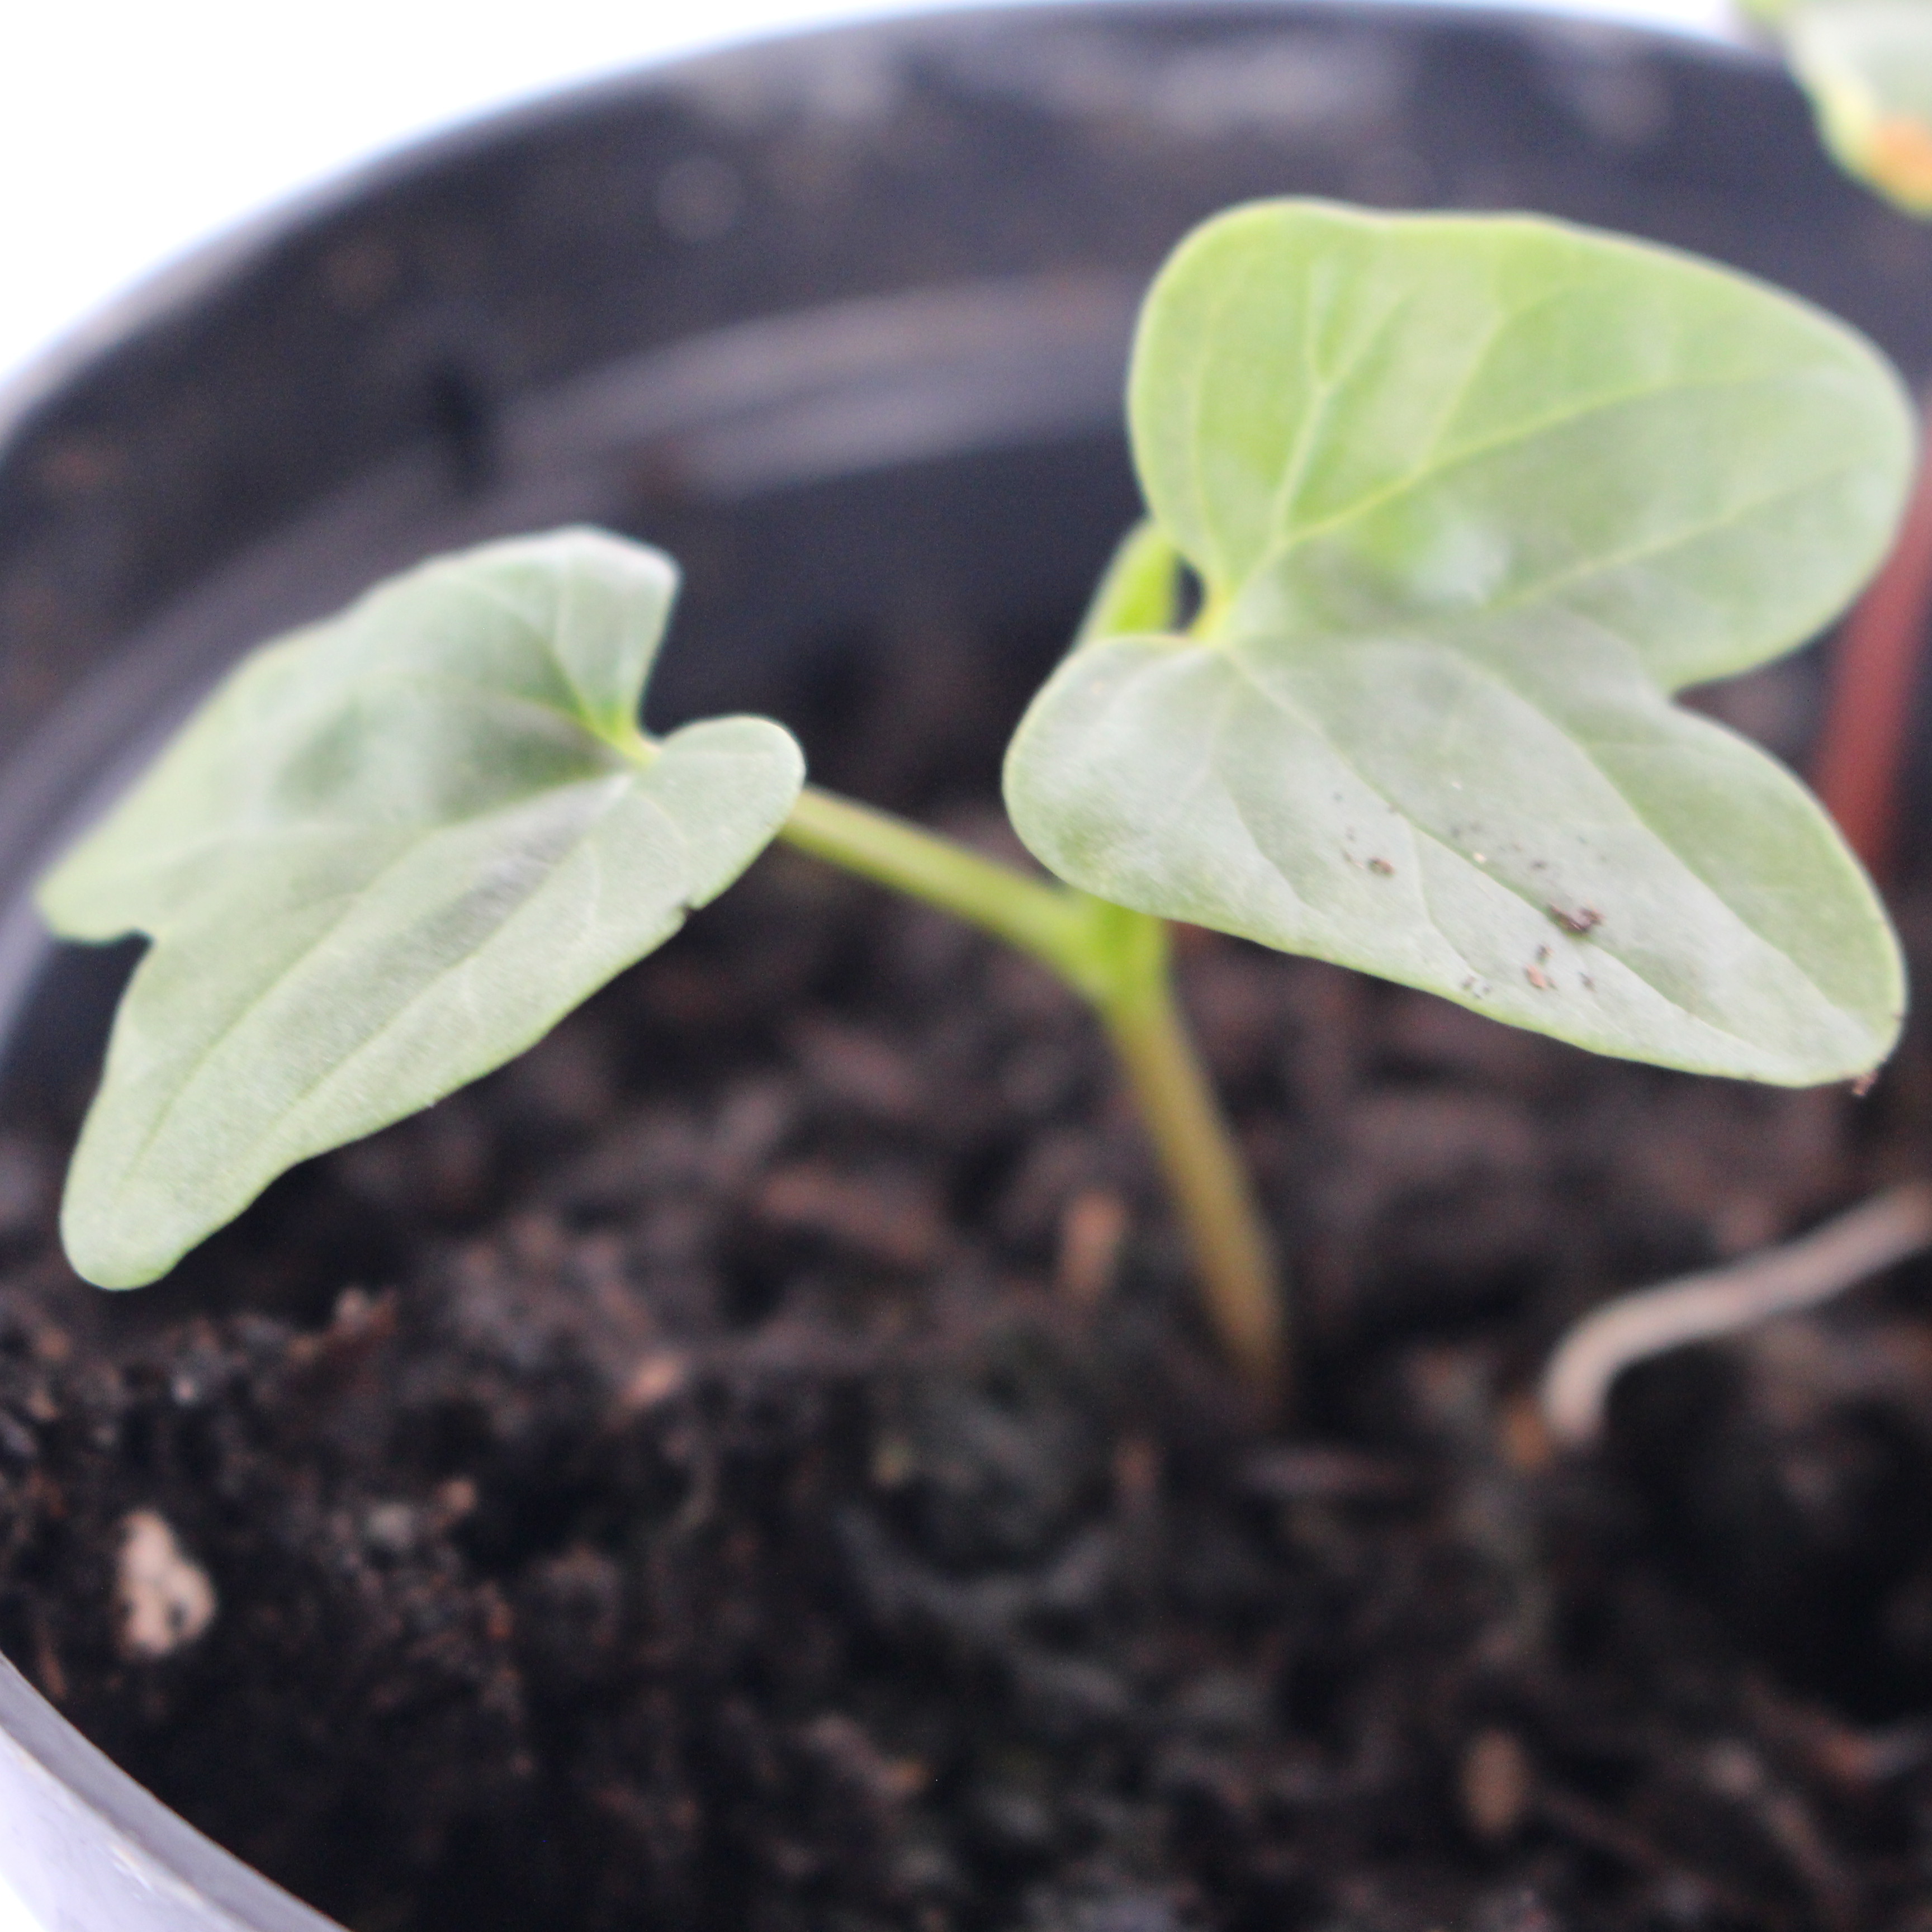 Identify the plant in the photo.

Convolvulus arvensis
